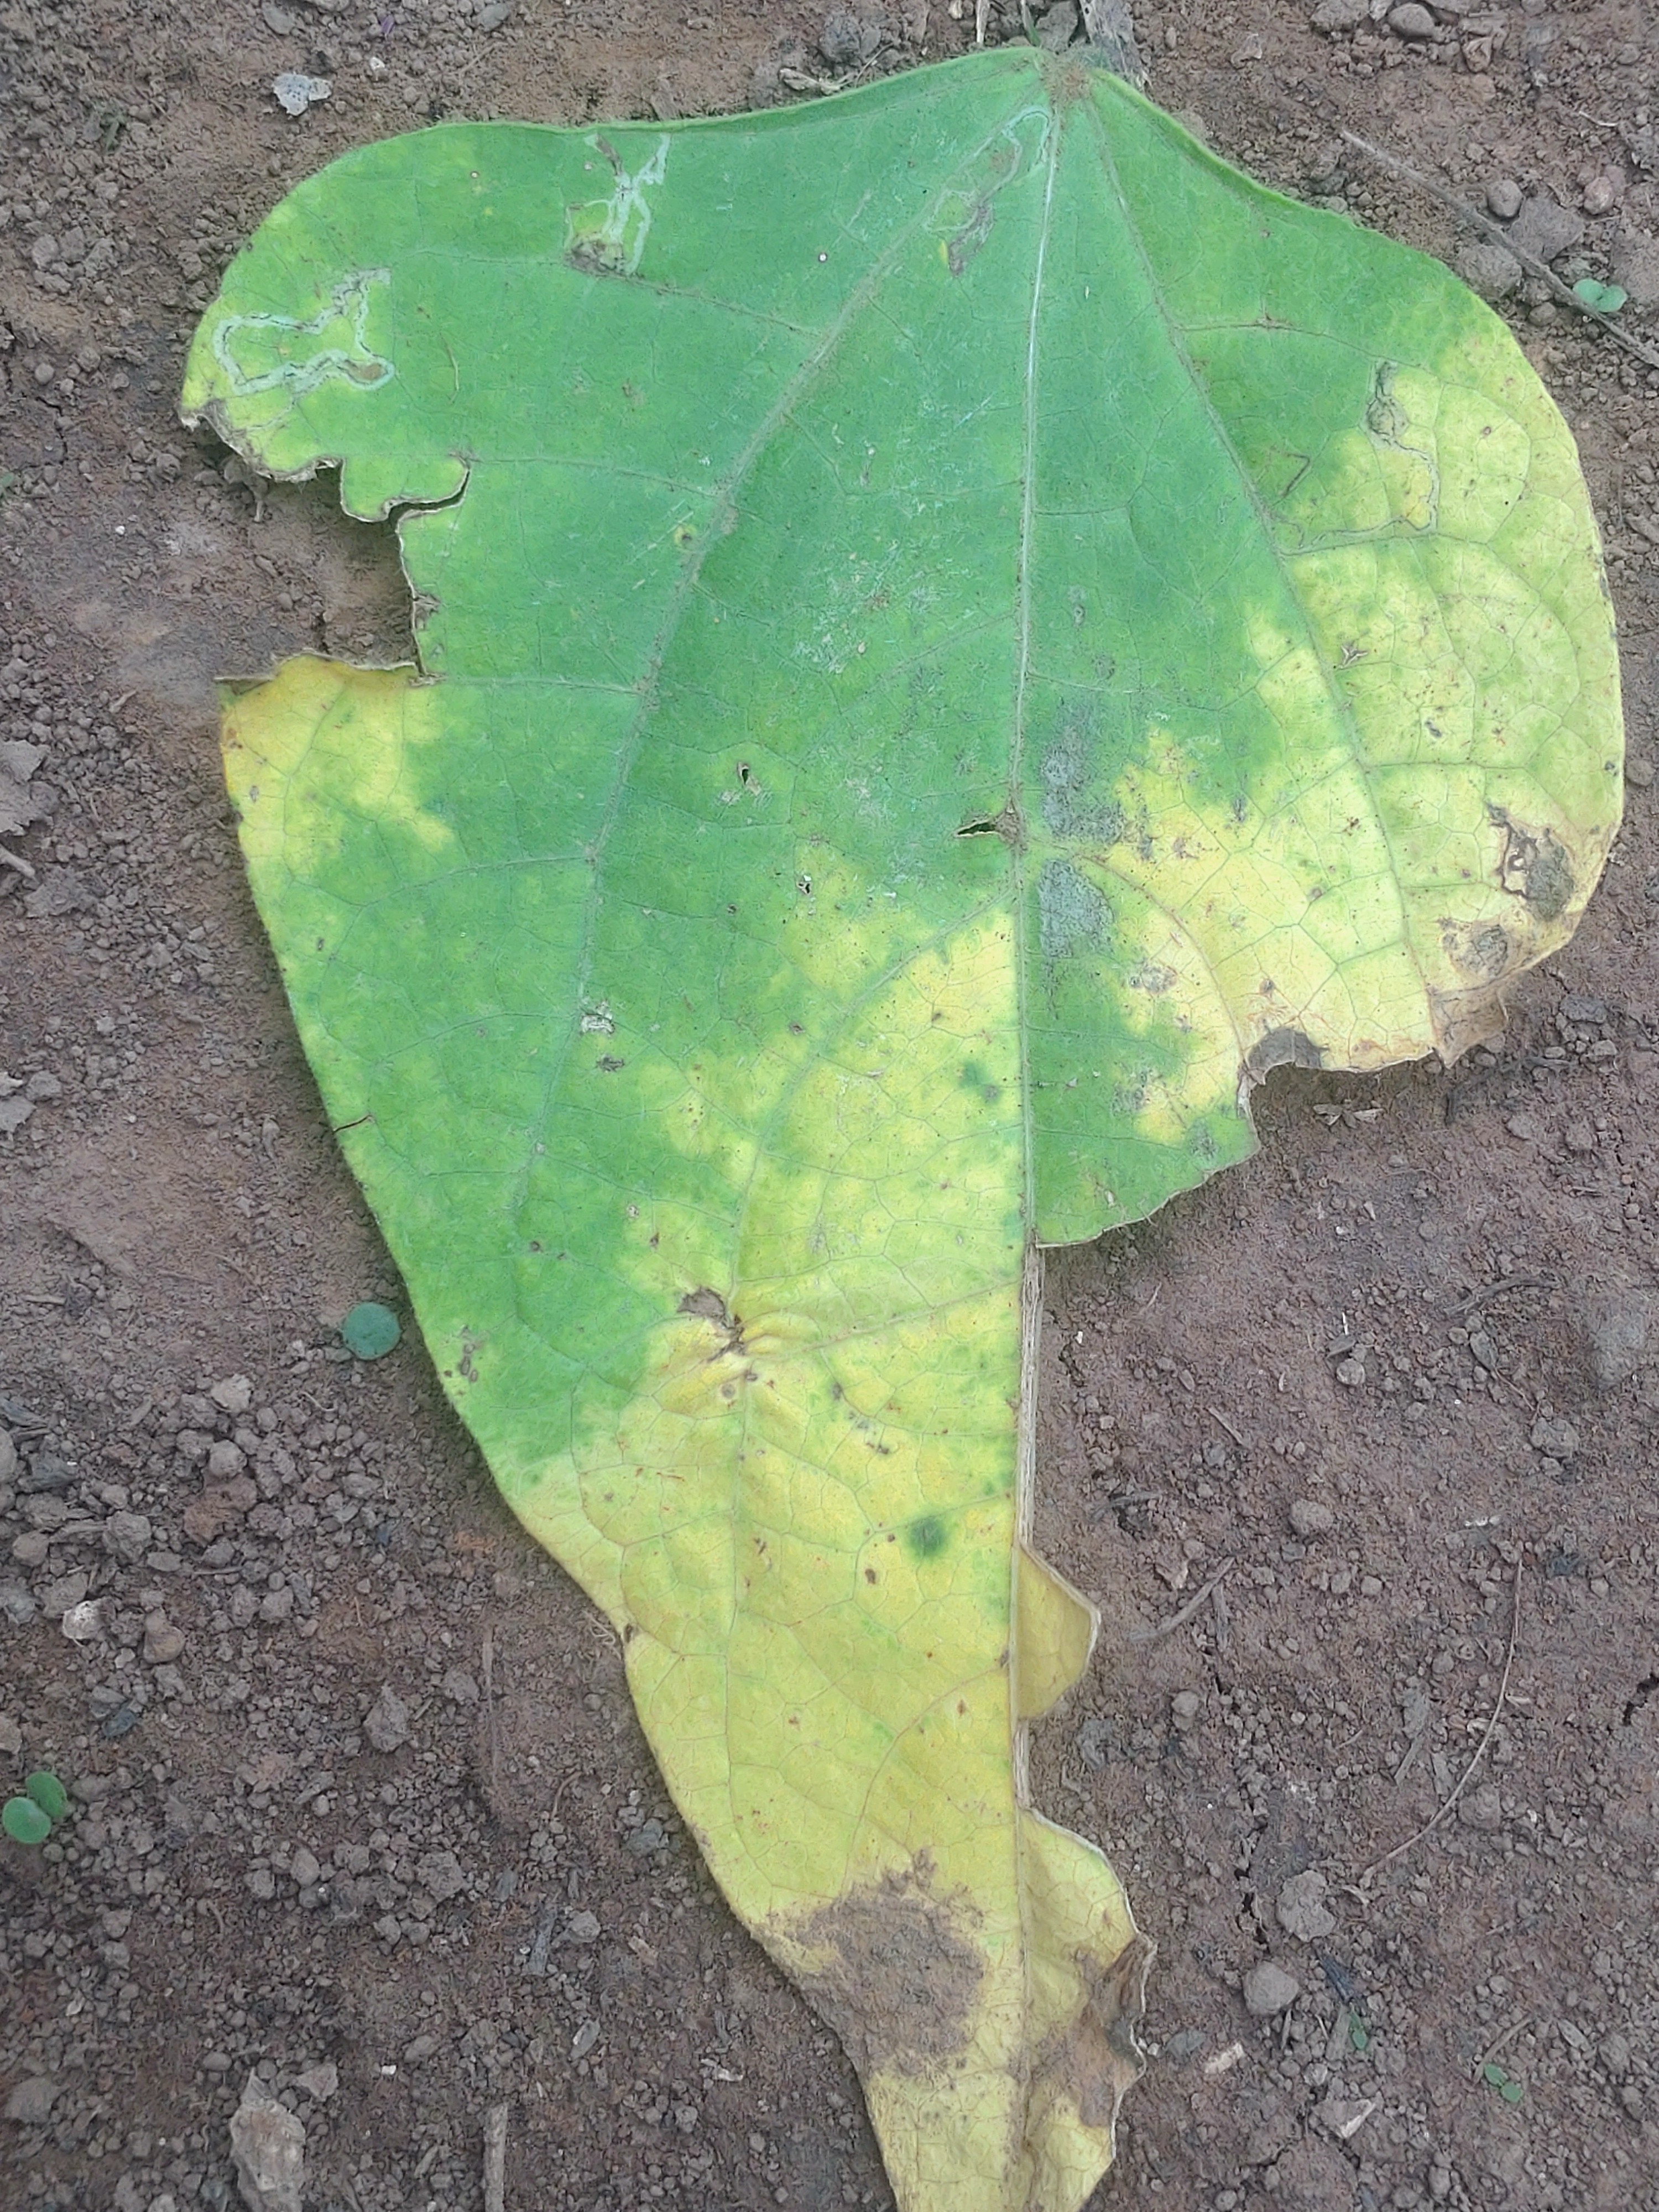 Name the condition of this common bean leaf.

anthracnose
